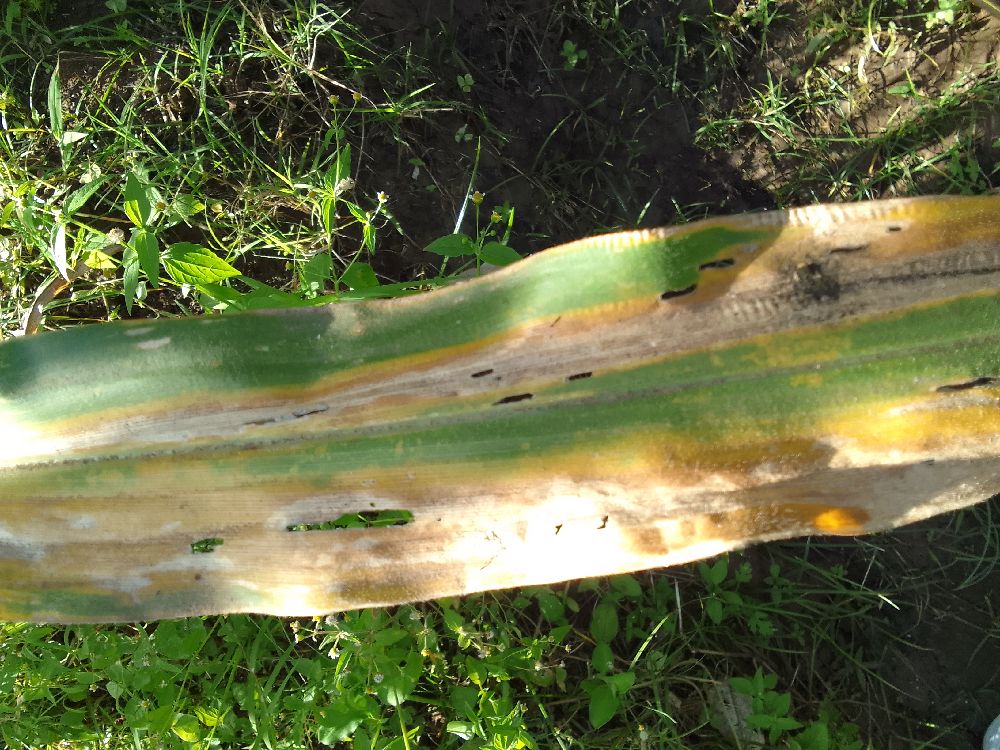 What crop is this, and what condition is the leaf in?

maize, maize lethal necrosis
